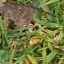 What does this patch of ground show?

grass
